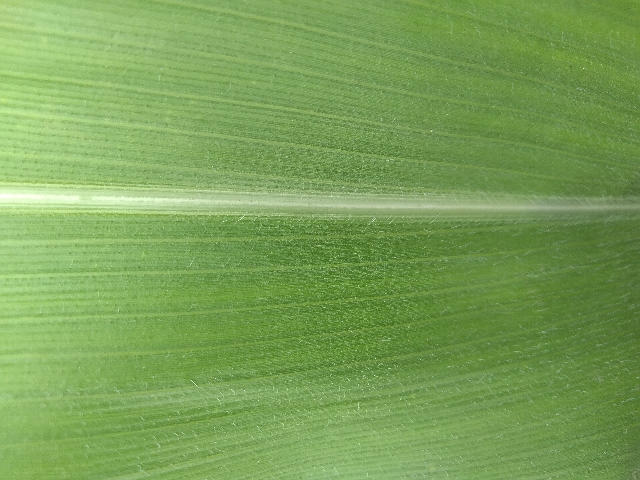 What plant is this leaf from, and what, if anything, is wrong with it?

maize, healthy
